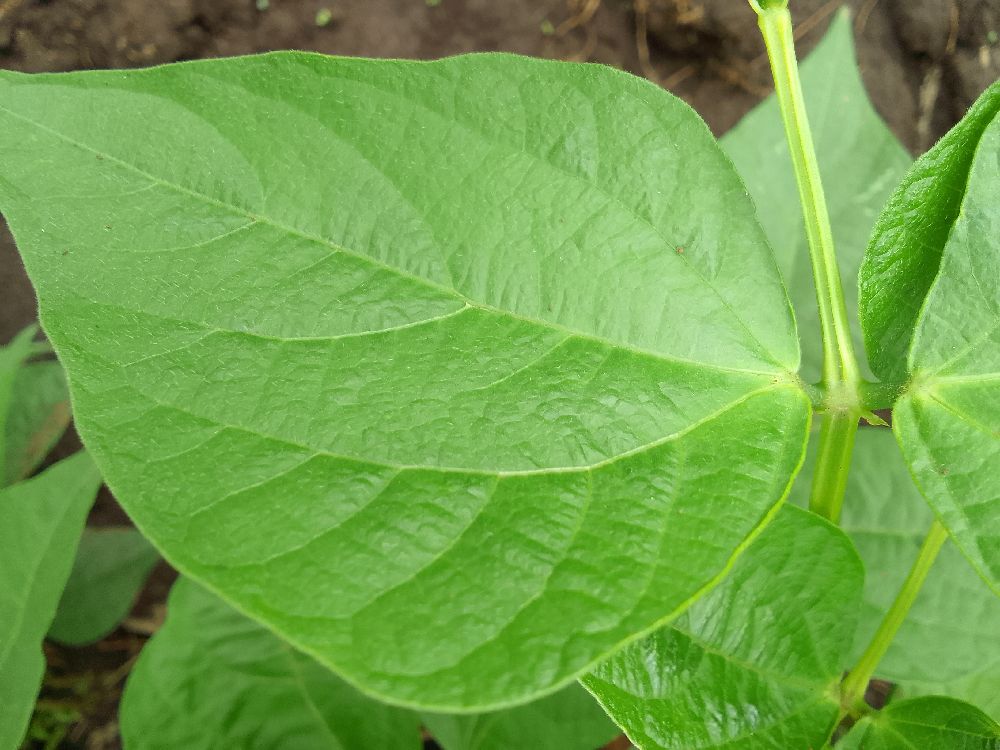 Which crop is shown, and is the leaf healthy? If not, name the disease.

common bean, healthy
